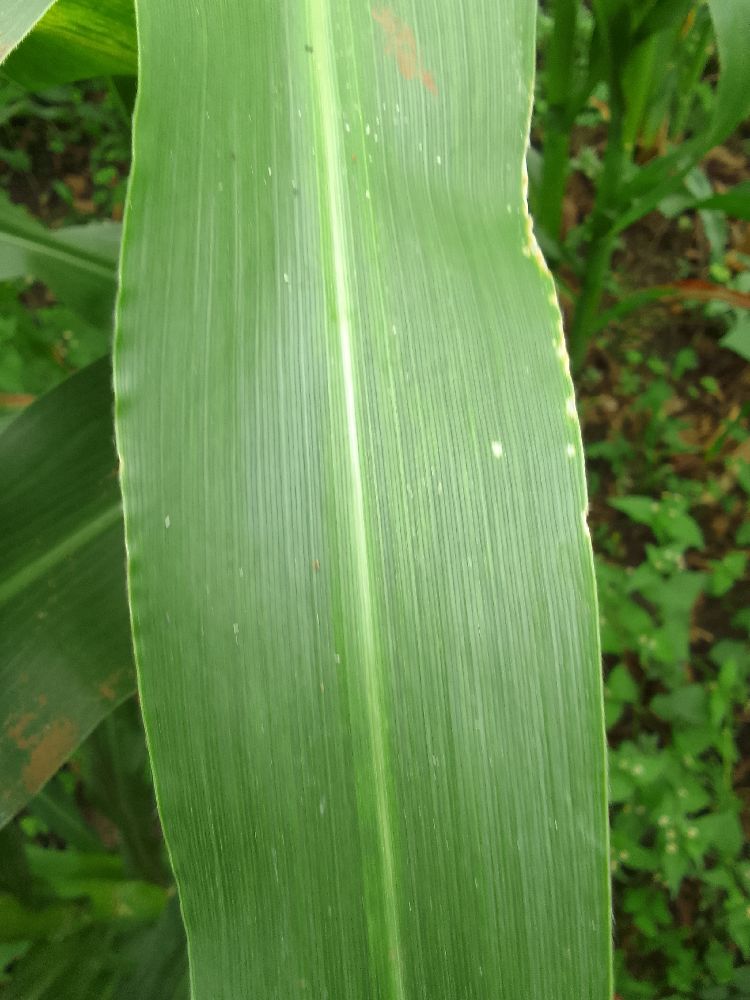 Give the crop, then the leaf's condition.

maize, healthy
